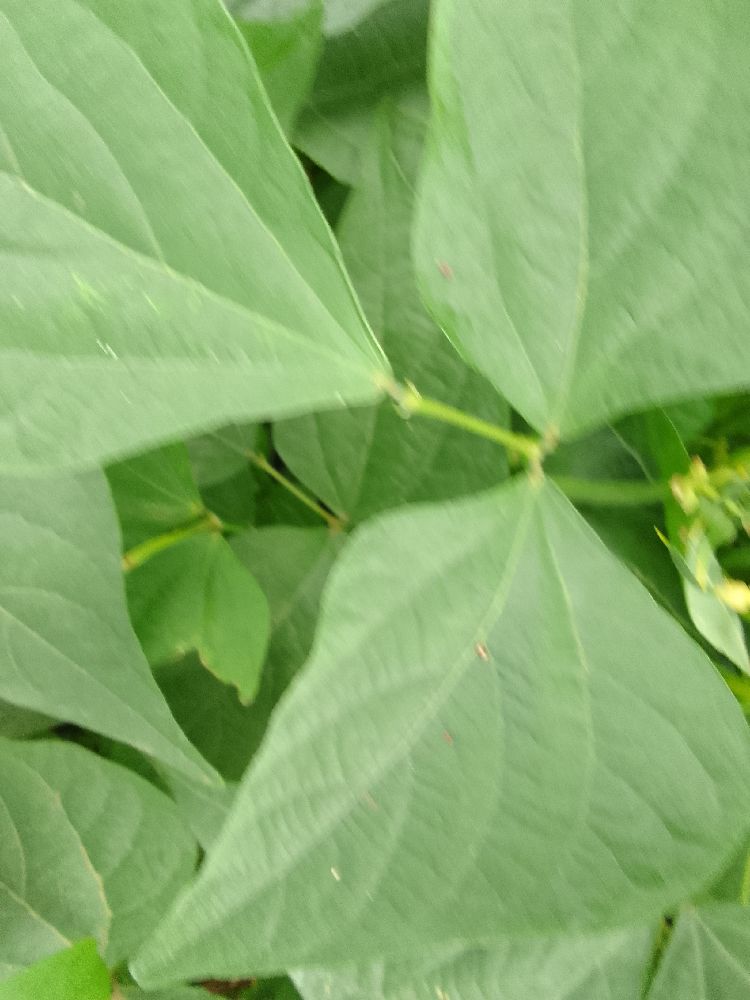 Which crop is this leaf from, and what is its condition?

common bean, healthy
